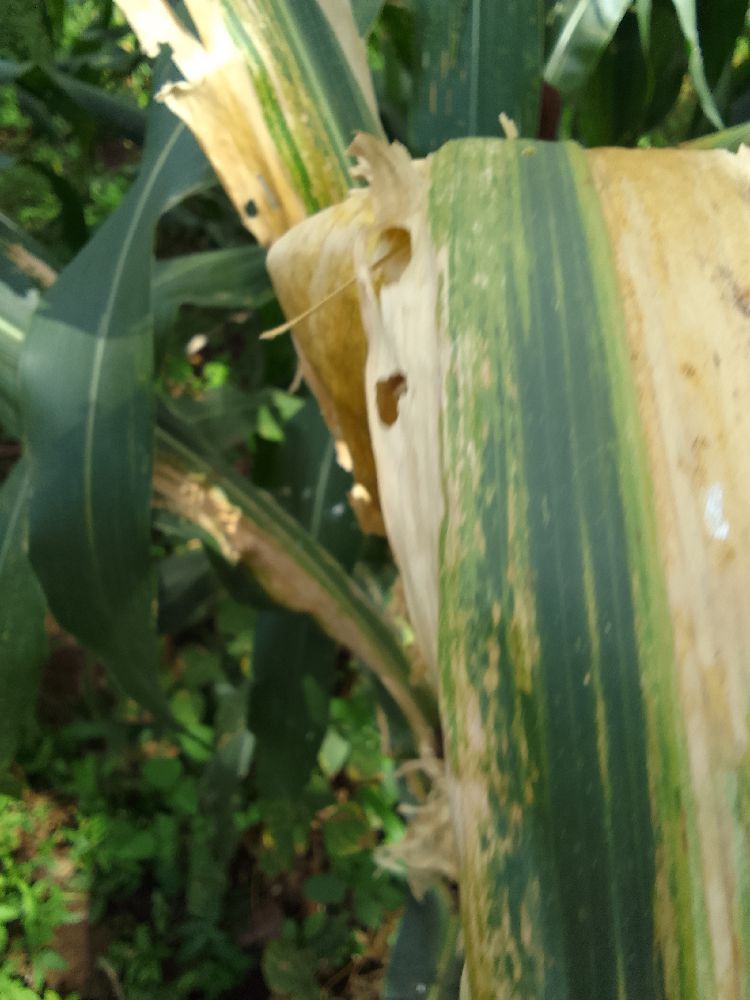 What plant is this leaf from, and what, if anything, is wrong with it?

maize, maize lethal necrosis
